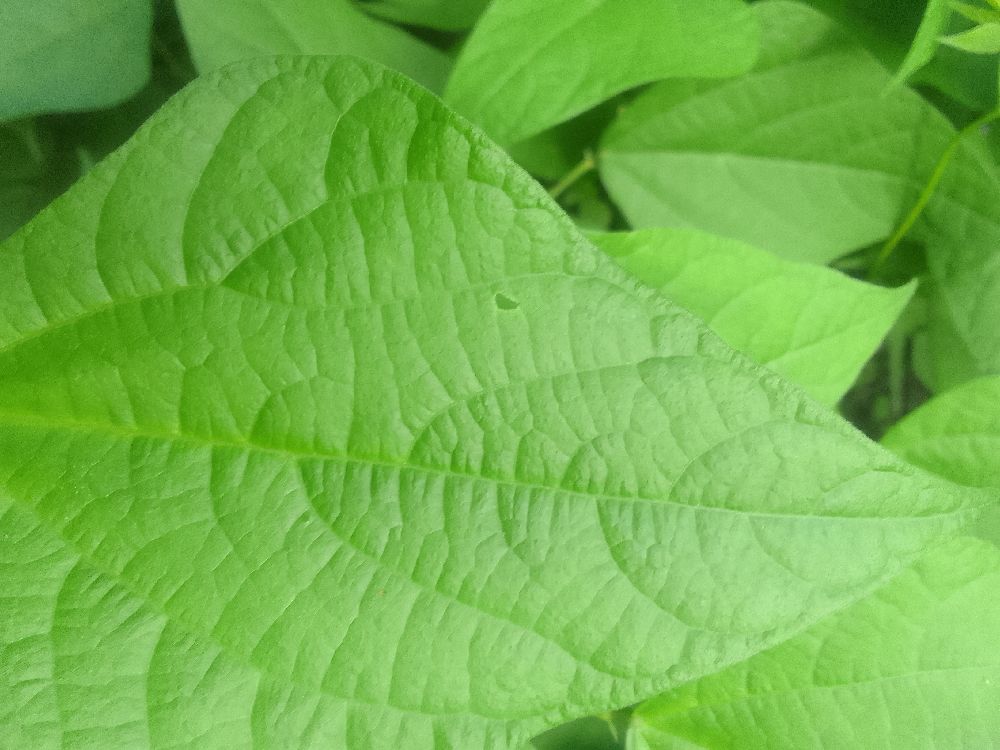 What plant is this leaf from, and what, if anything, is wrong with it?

common bean, healthy
